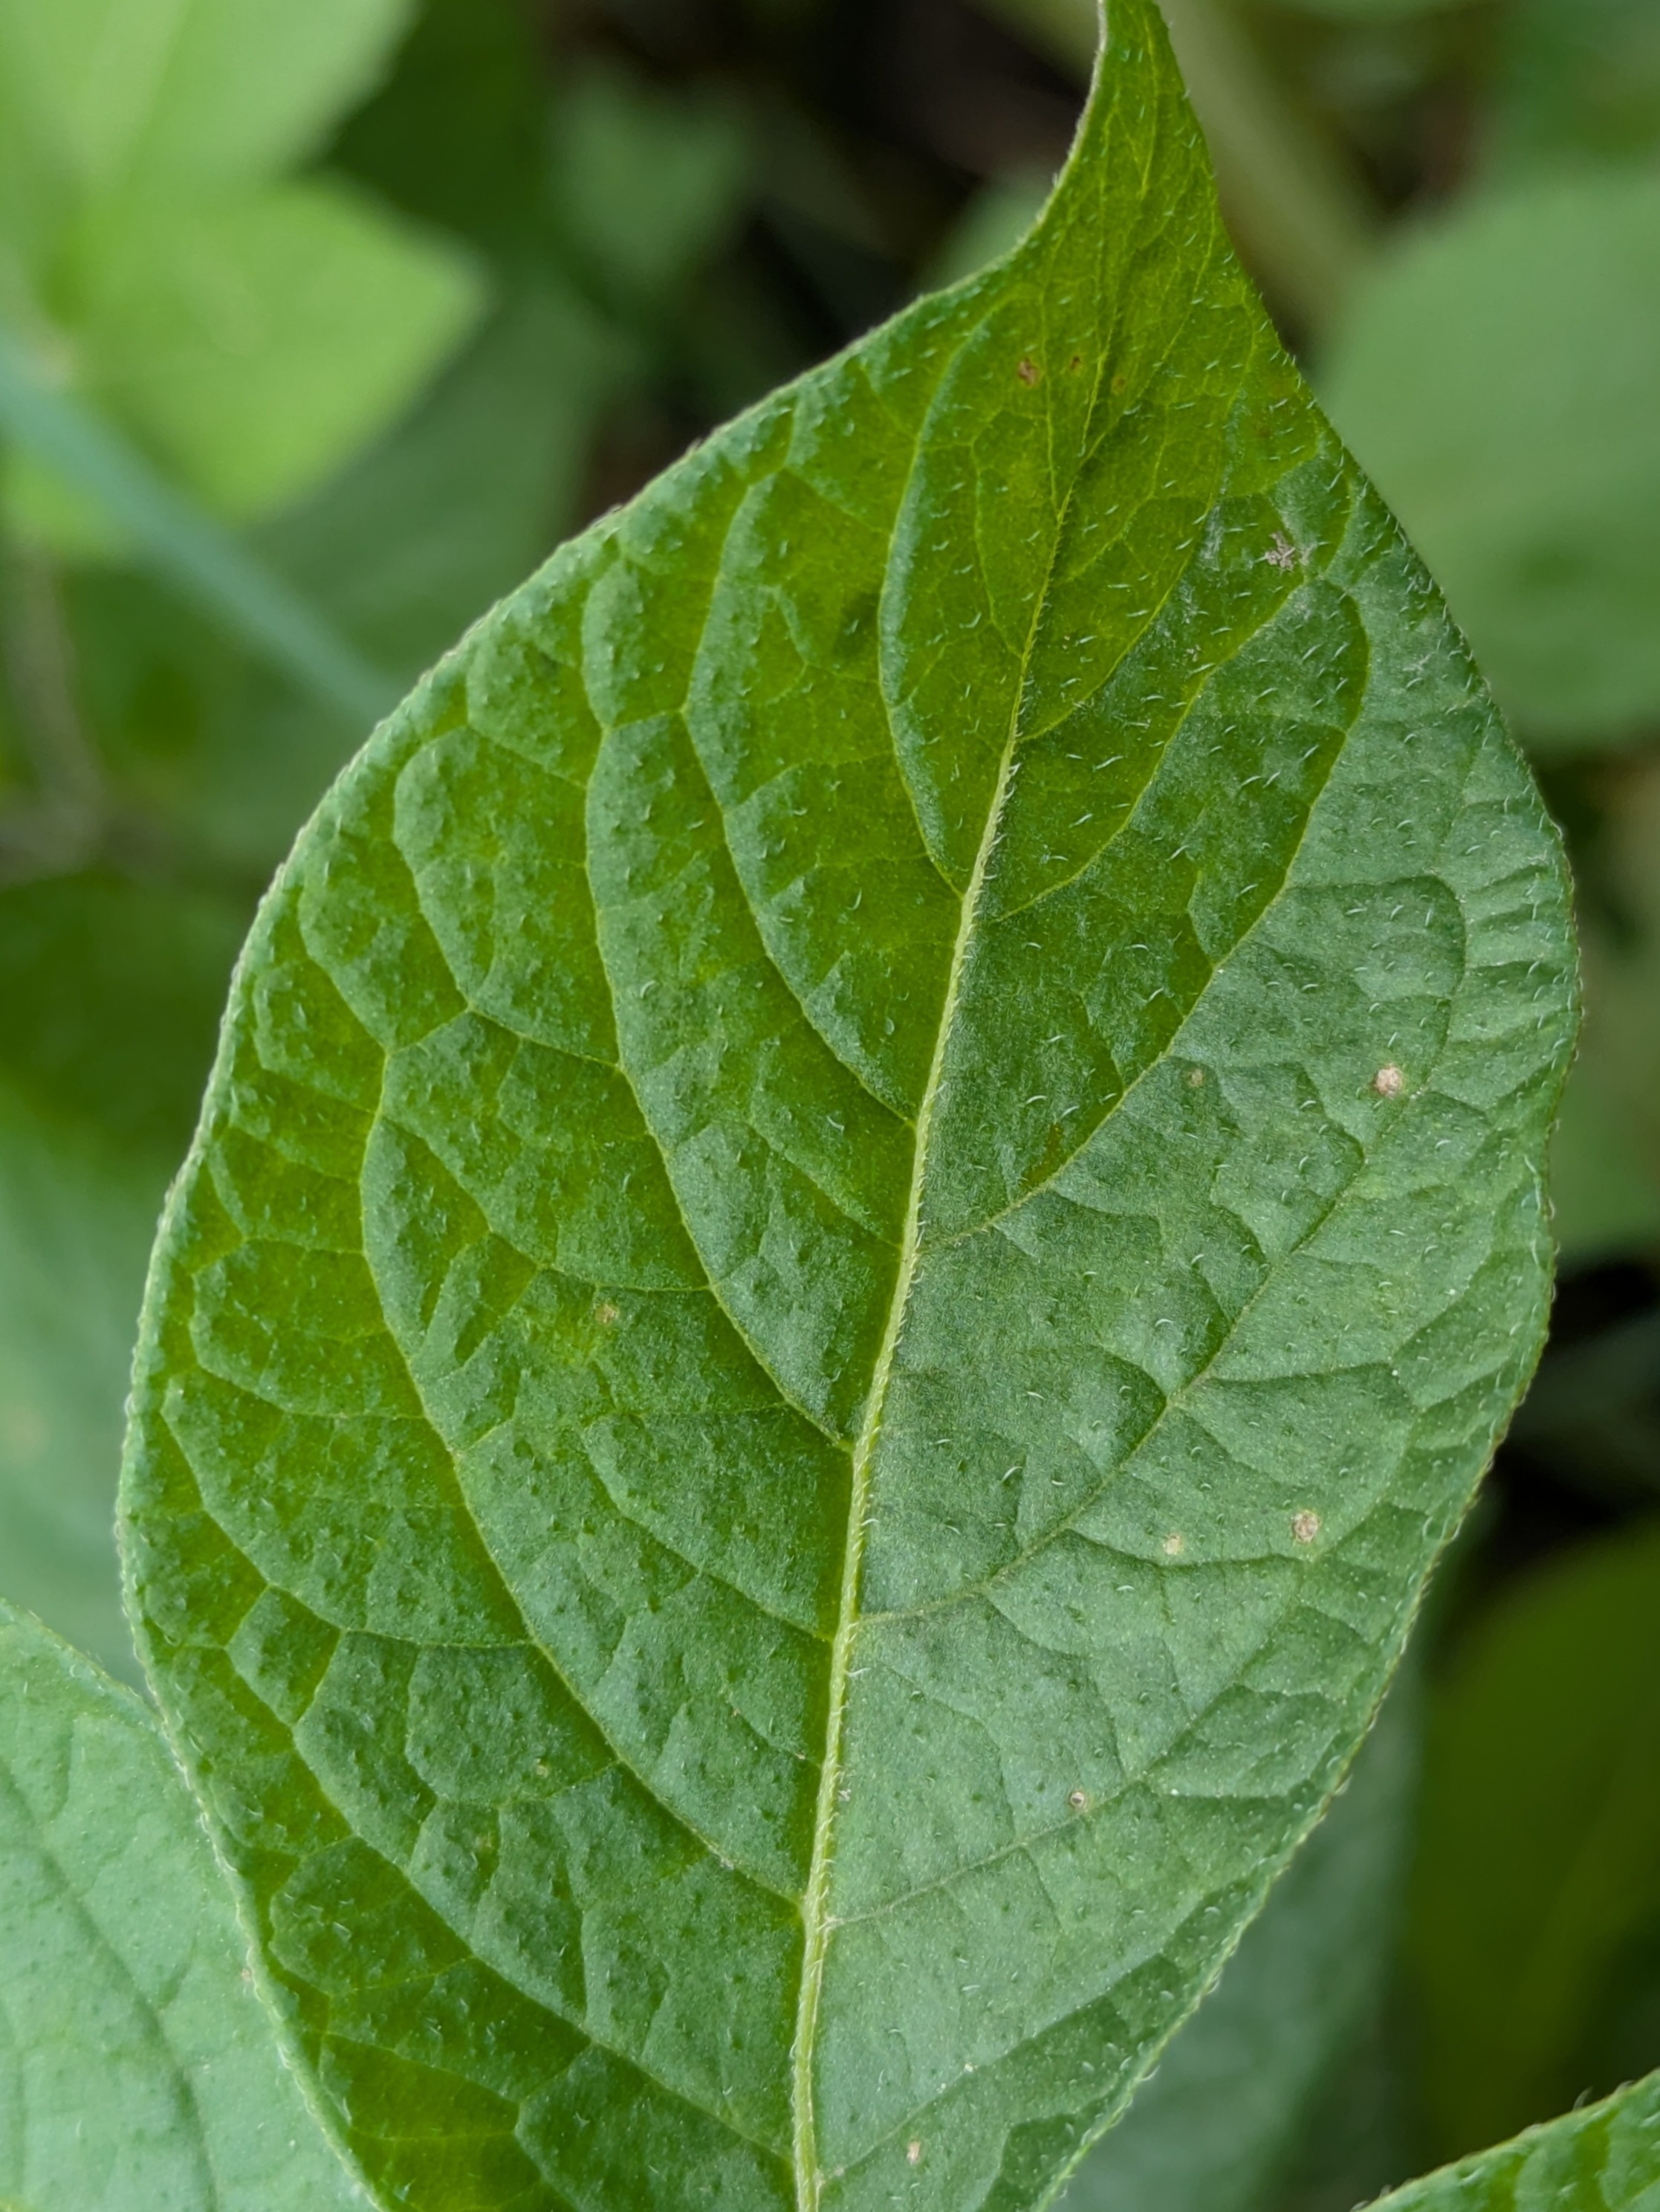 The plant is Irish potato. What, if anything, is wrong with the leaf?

healthy
